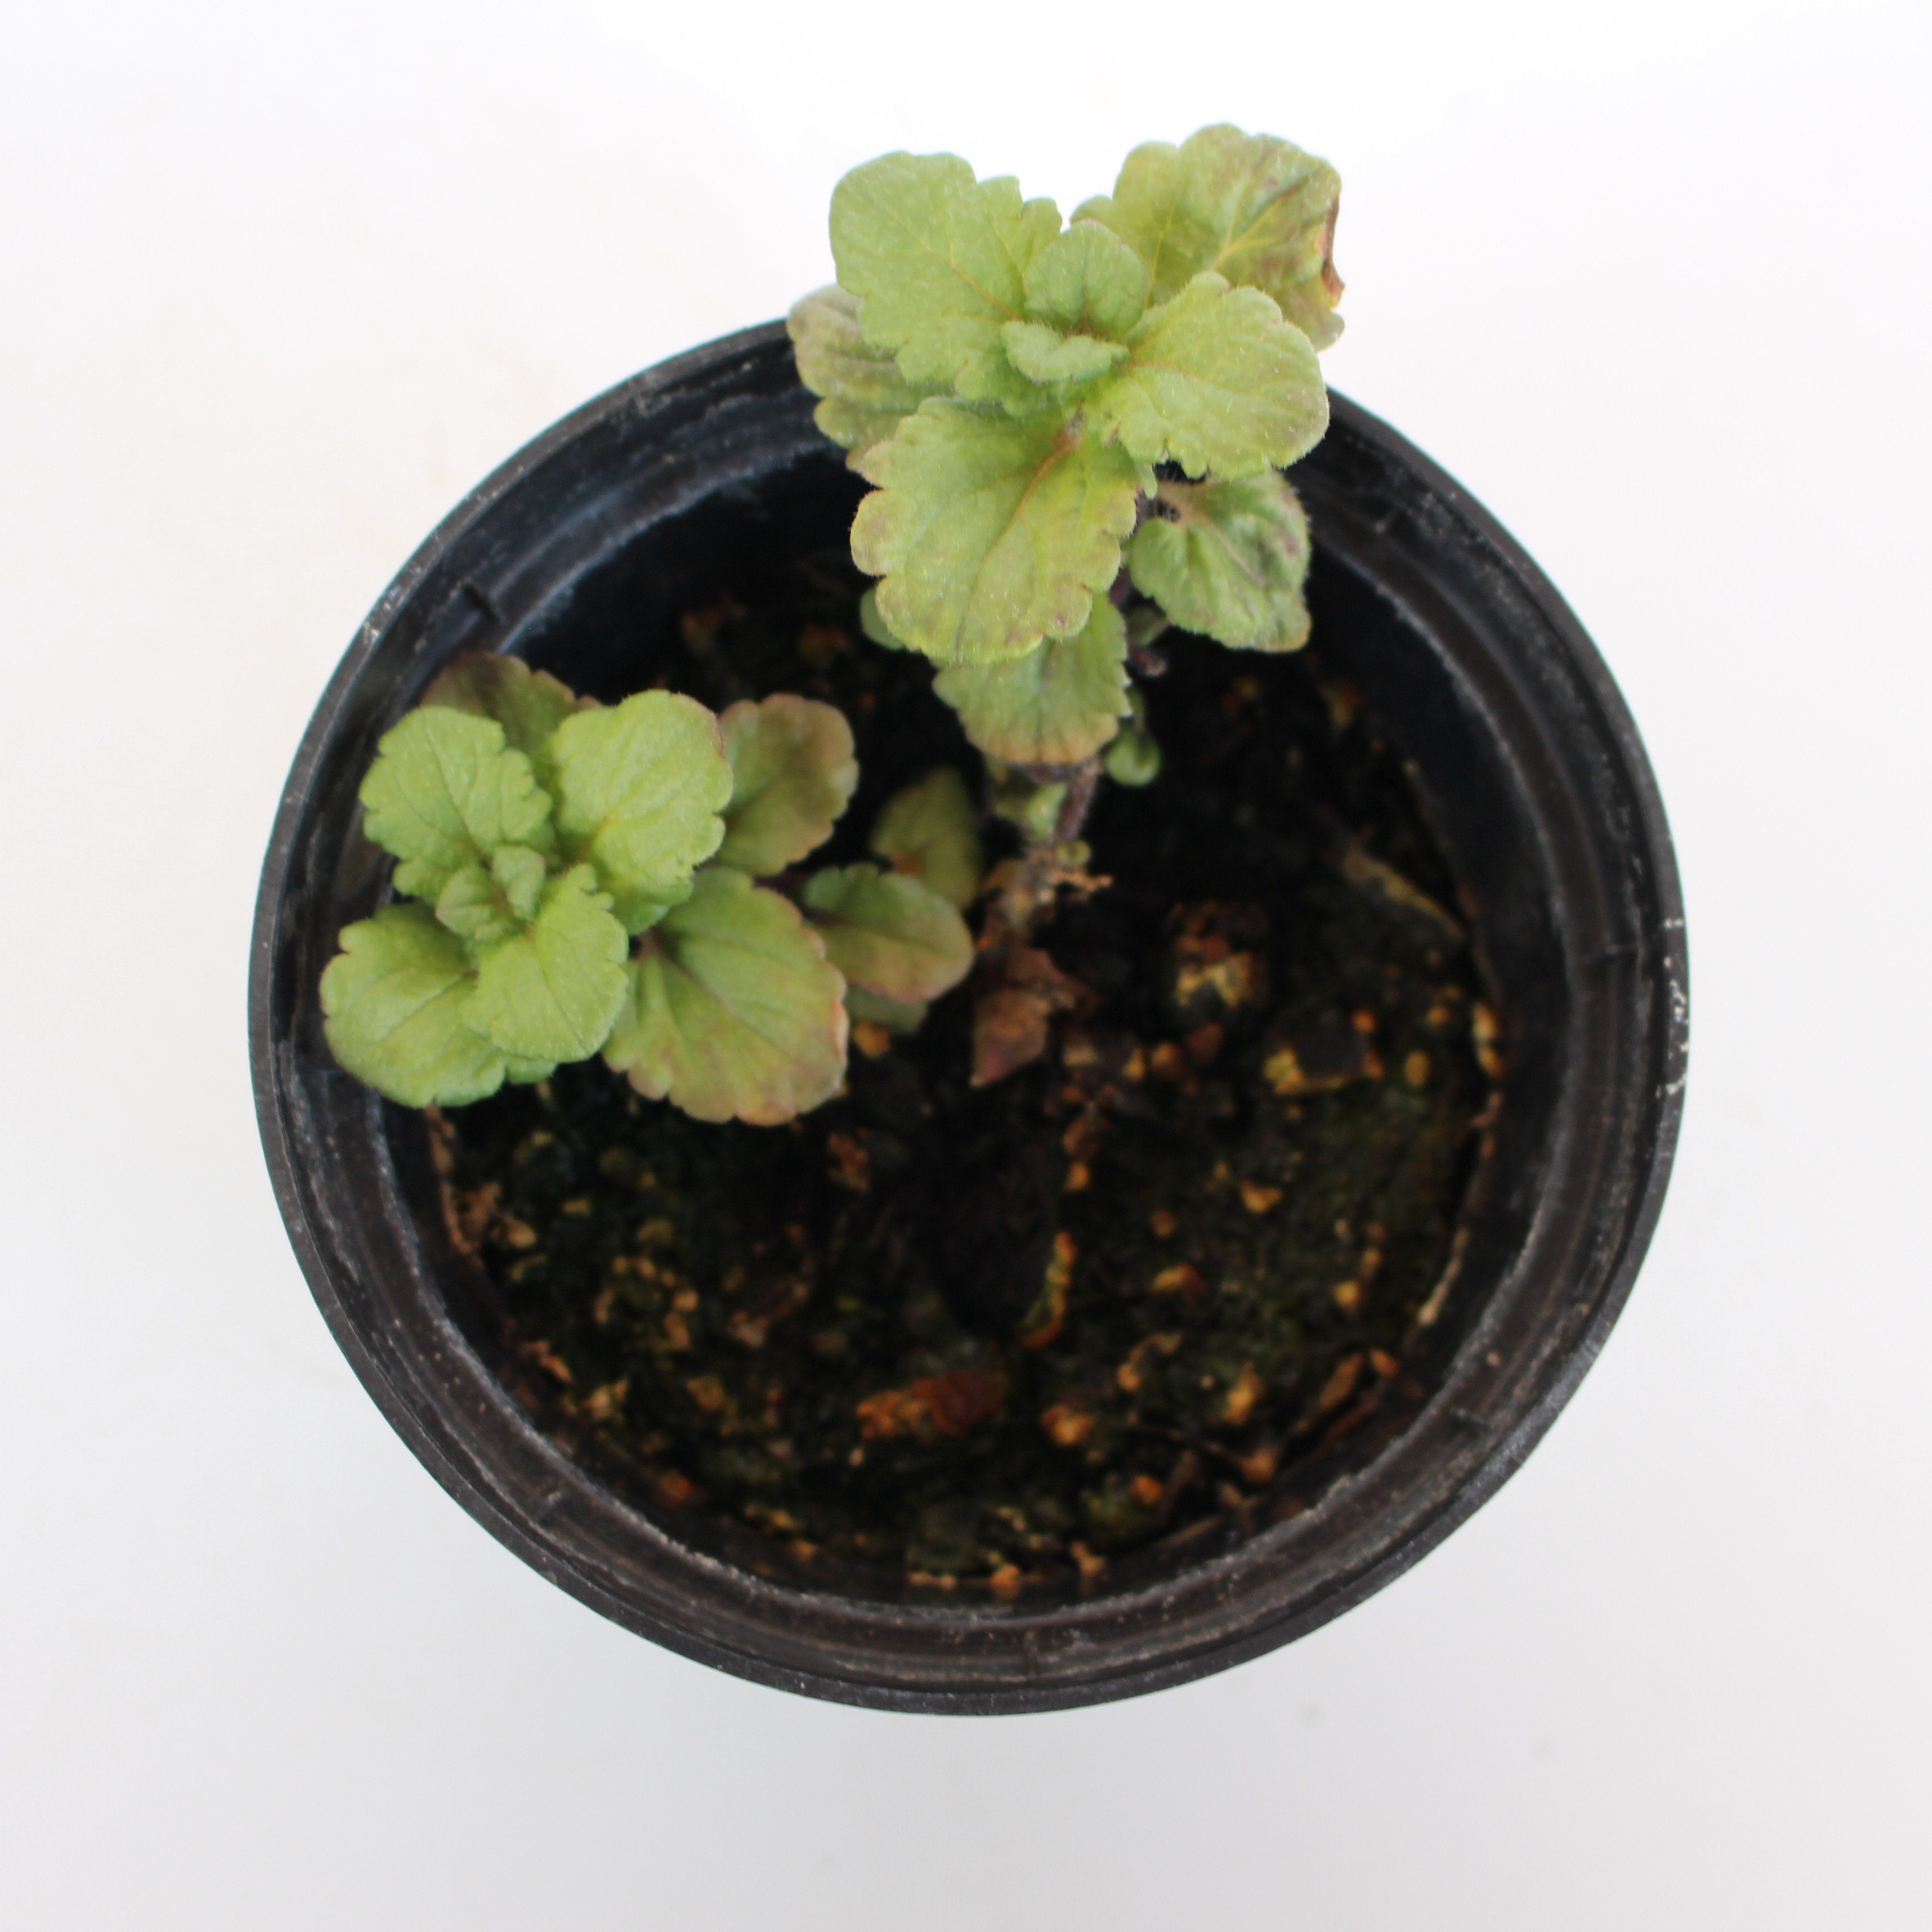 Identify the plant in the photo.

Veronica persica
